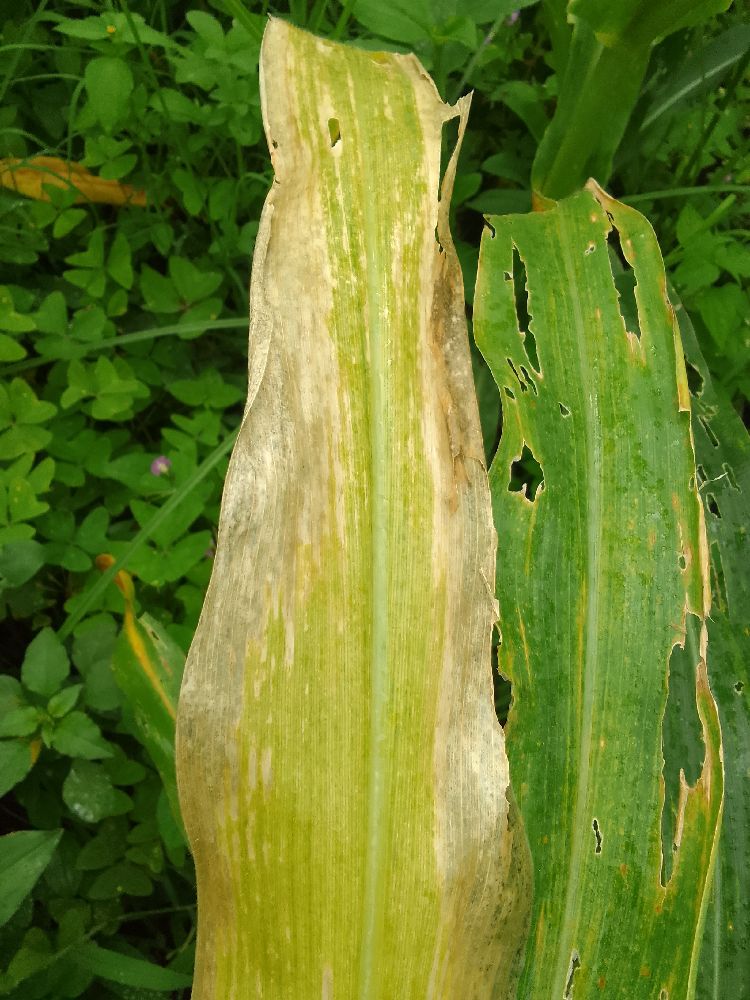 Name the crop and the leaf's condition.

maize, maize lethal necrosis
